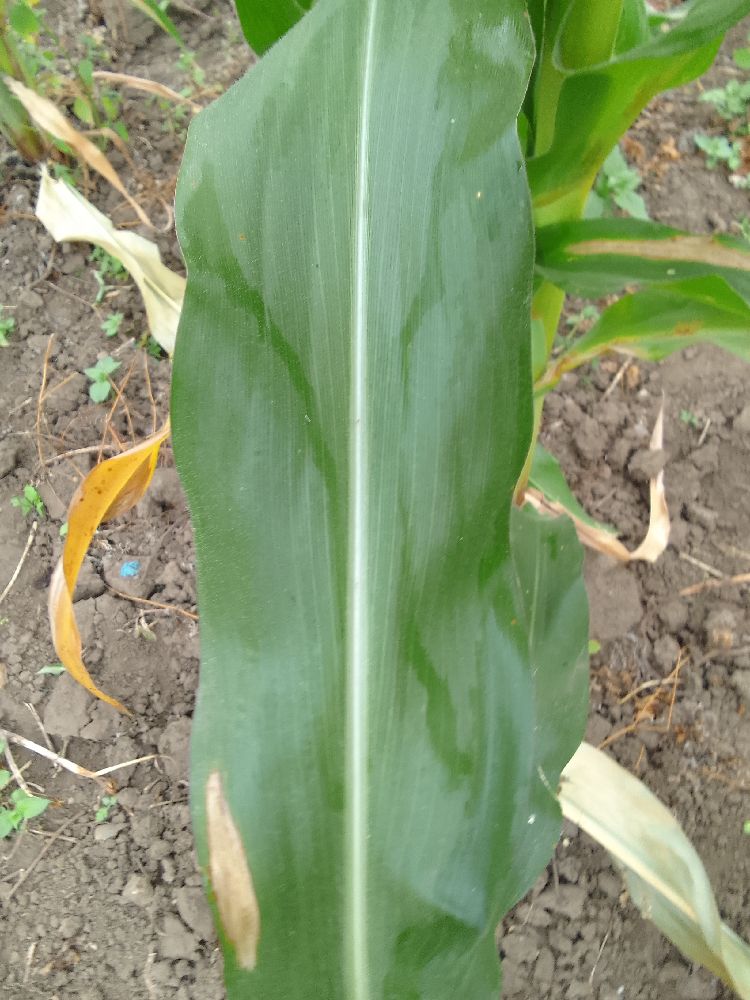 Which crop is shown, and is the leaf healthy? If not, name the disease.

maize, healthy
